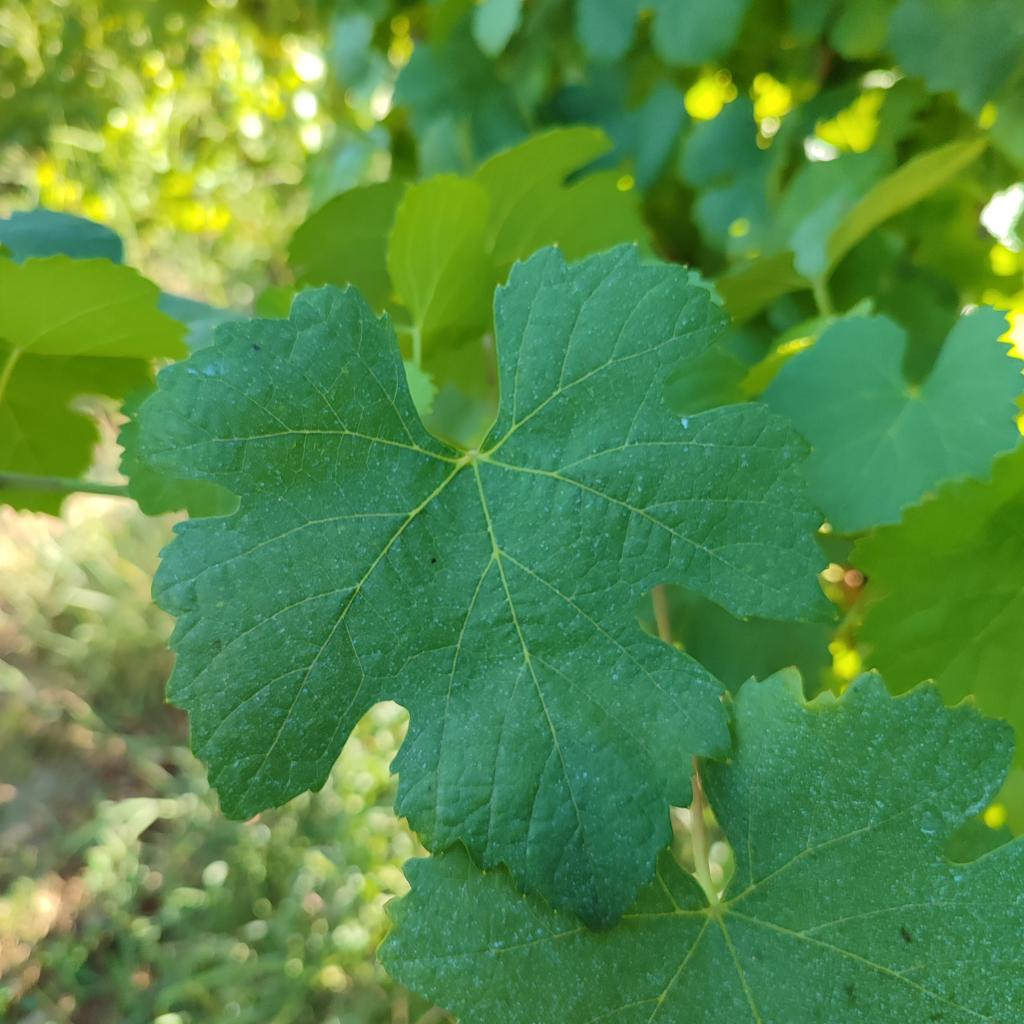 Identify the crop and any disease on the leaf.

grapevine, healthy
